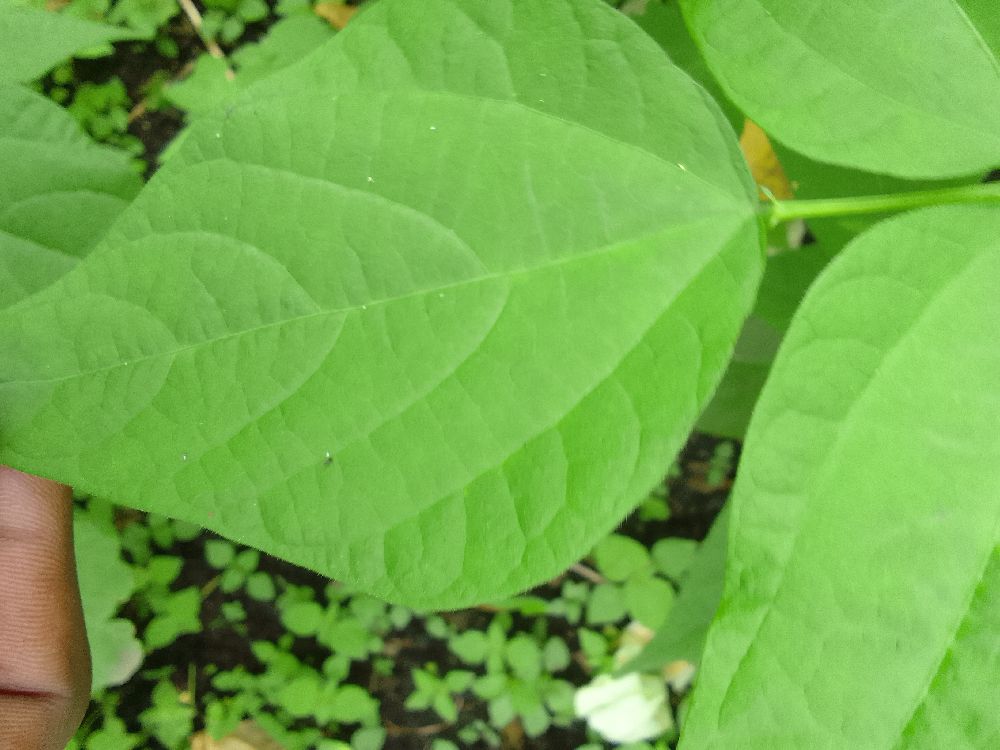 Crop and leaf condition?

common bean, healthy
